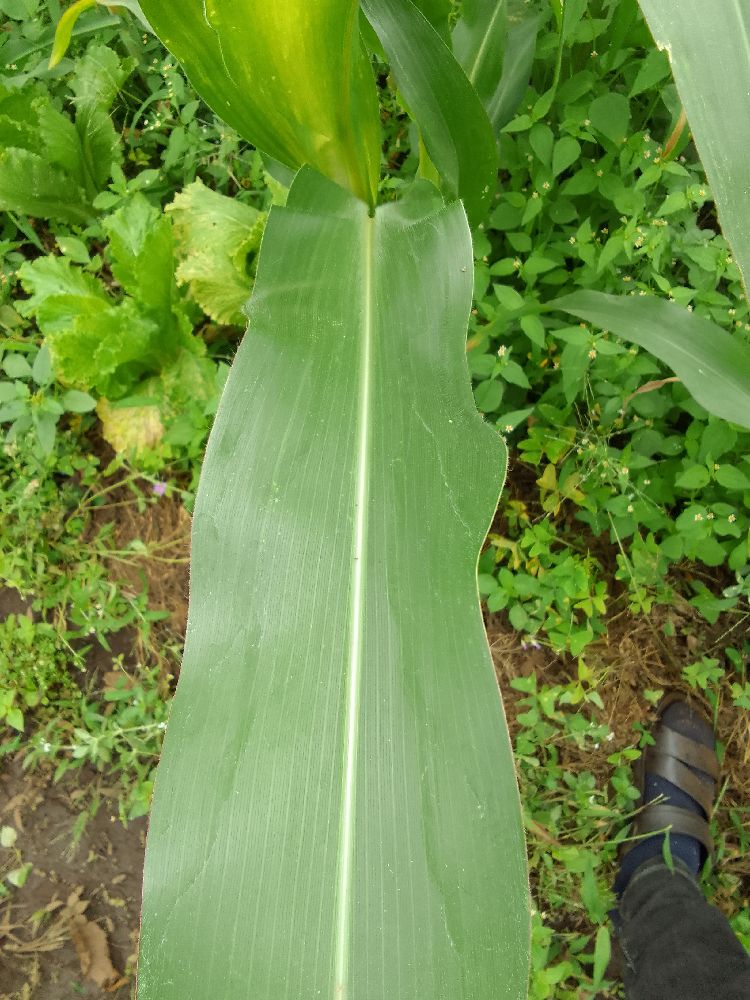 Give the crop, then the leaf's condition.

maize, healthy
